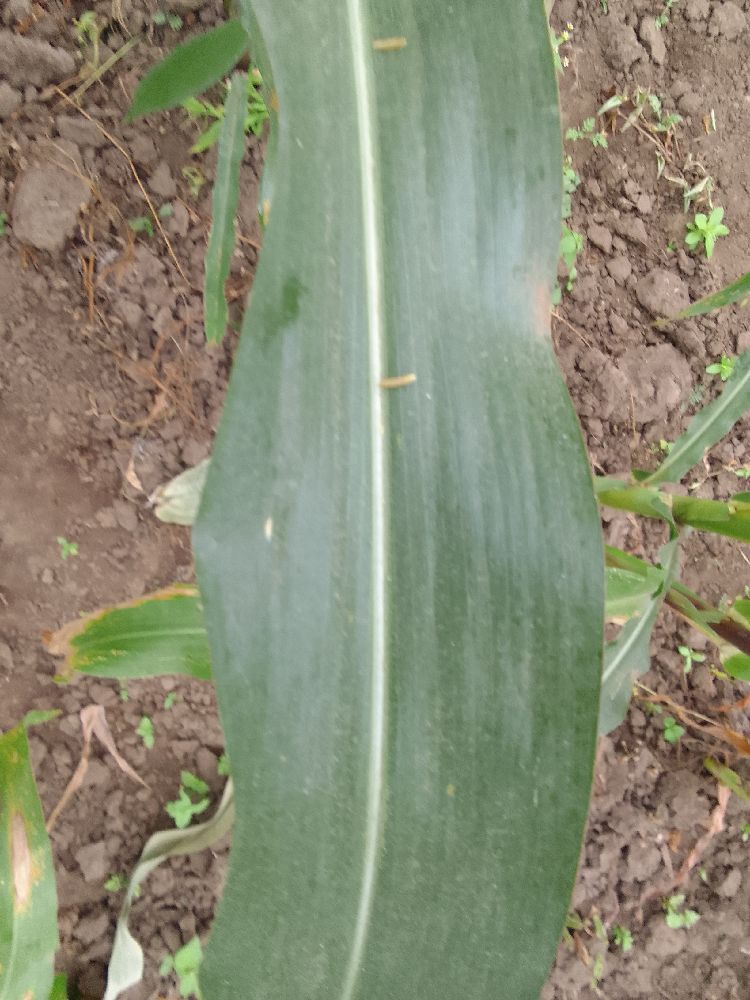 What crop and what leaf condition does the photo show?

maize, healthy
